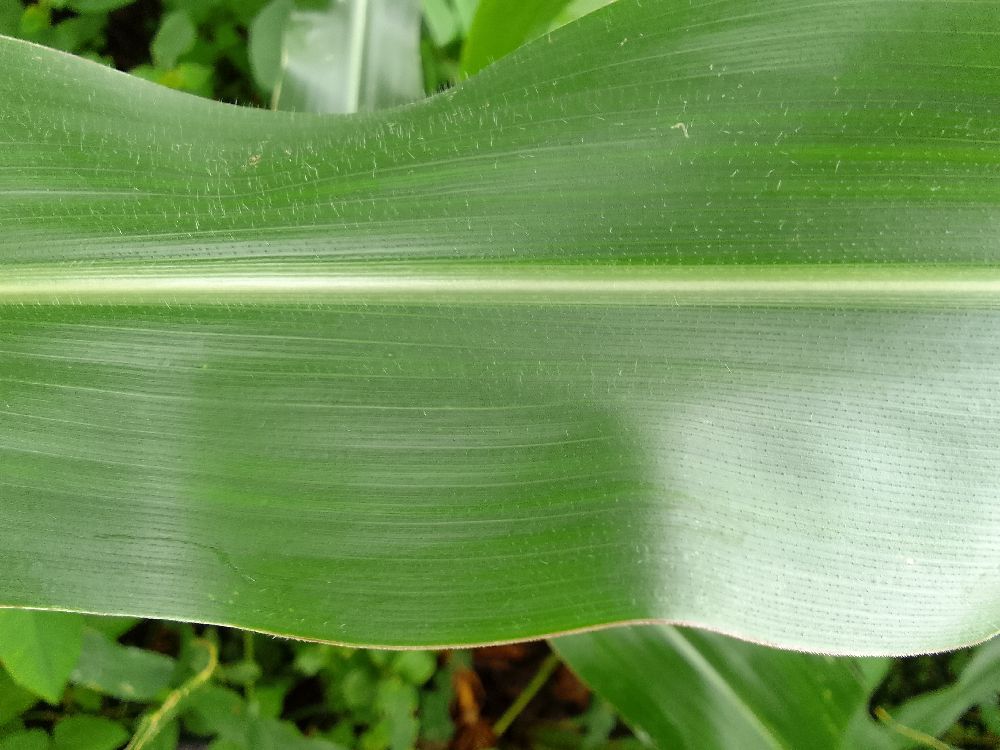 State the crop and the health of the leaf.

maize, healthy
